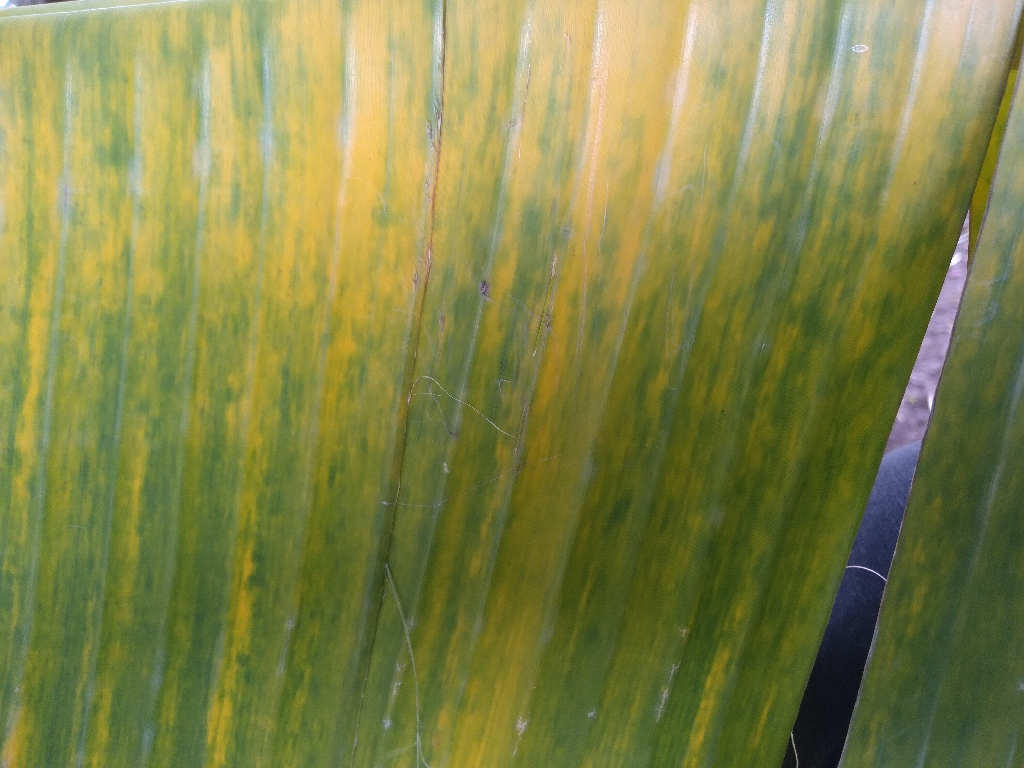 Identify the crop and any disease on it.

banana, fusarium wilt race 1
